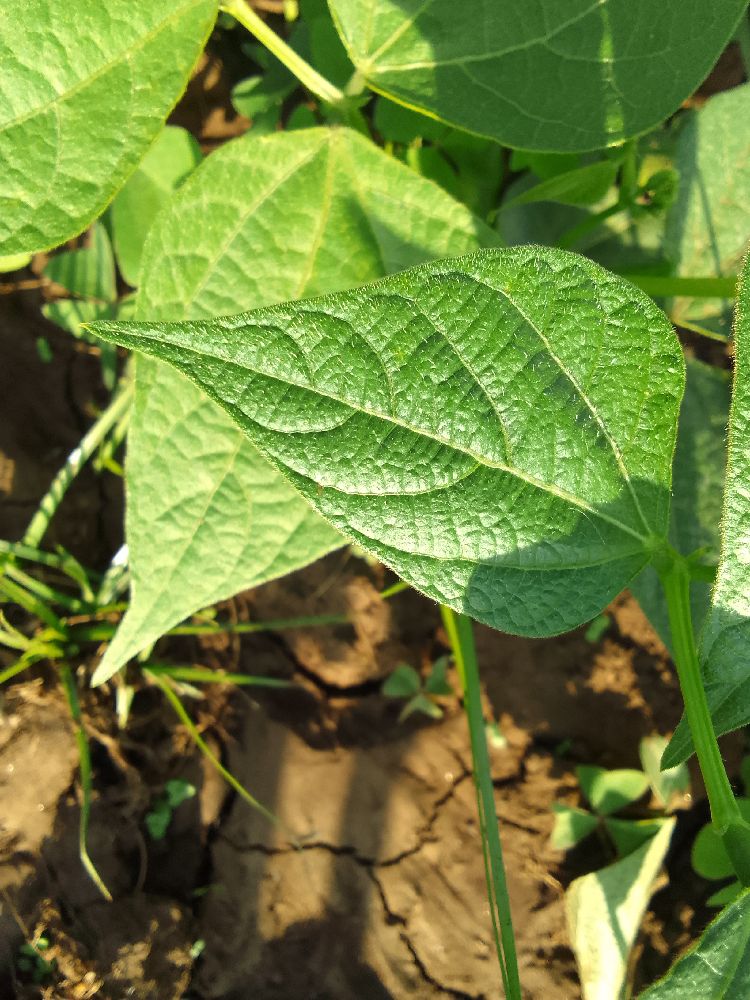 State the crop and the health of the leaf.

common bean, healthy
